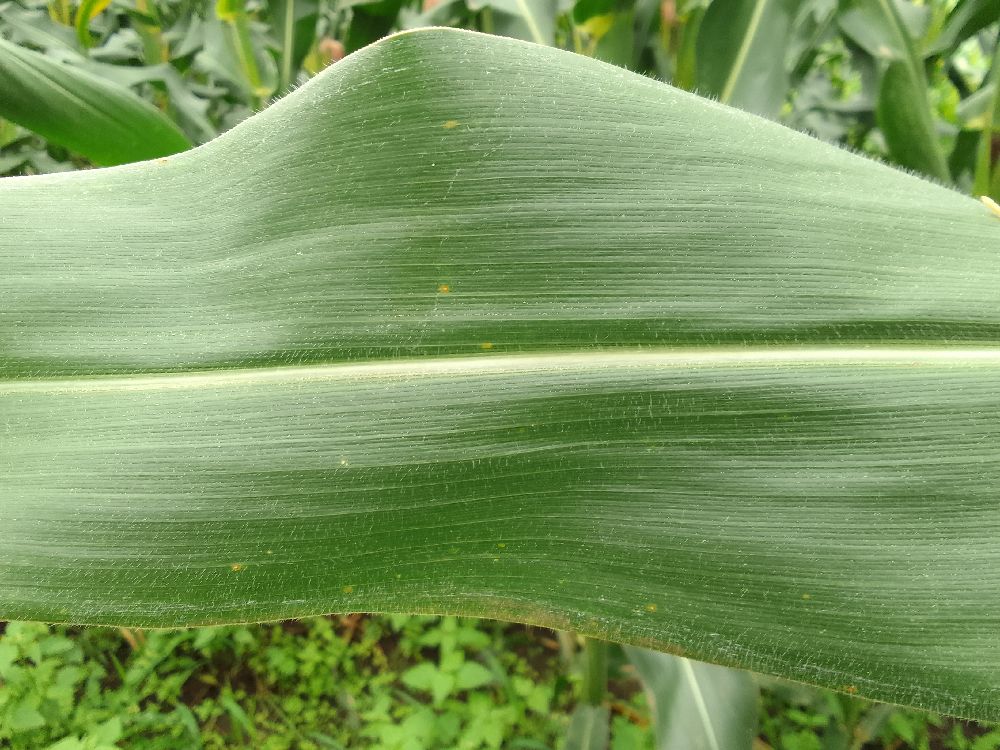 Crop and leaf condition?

maize, healthy
